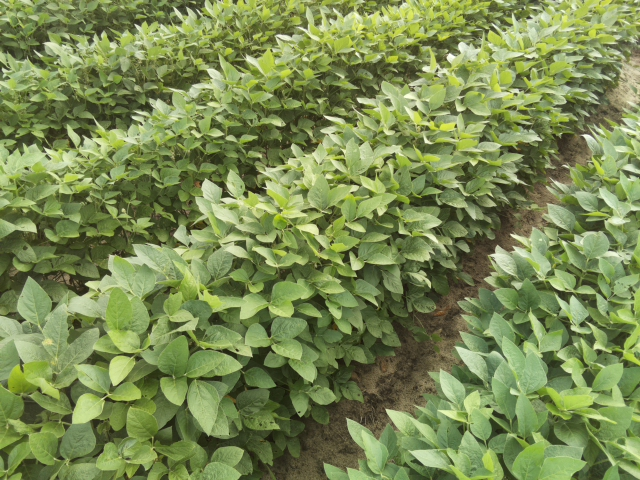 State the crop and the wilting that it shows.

soybean, leaves with no wilting
